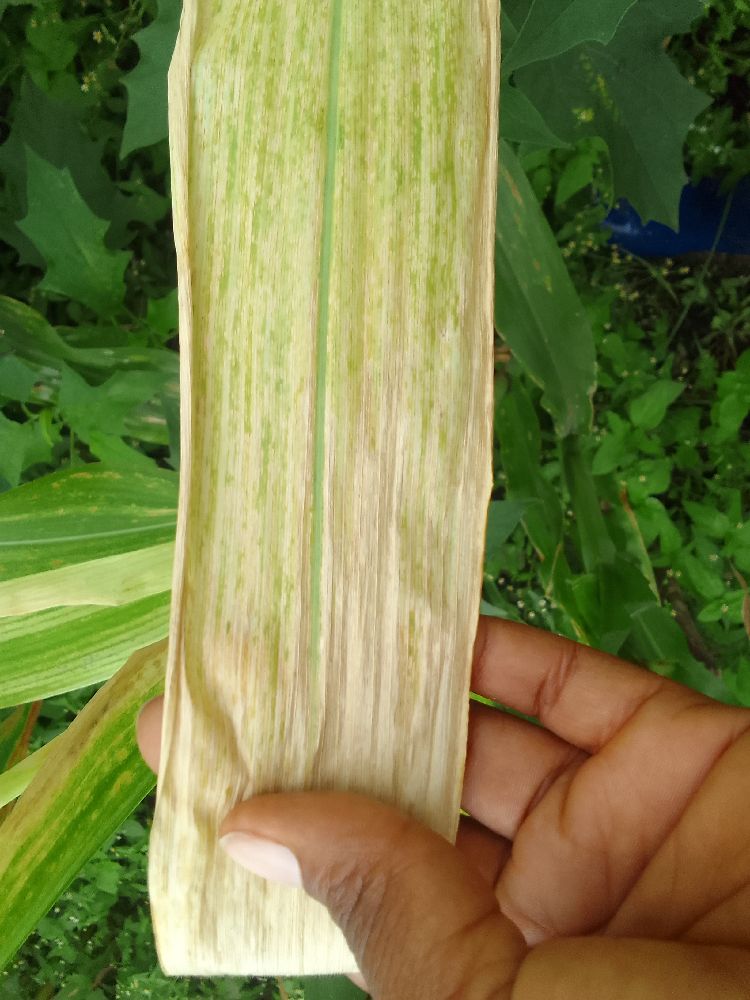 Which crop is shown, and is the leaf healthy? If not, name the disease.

maize, maize lethal necrosis
